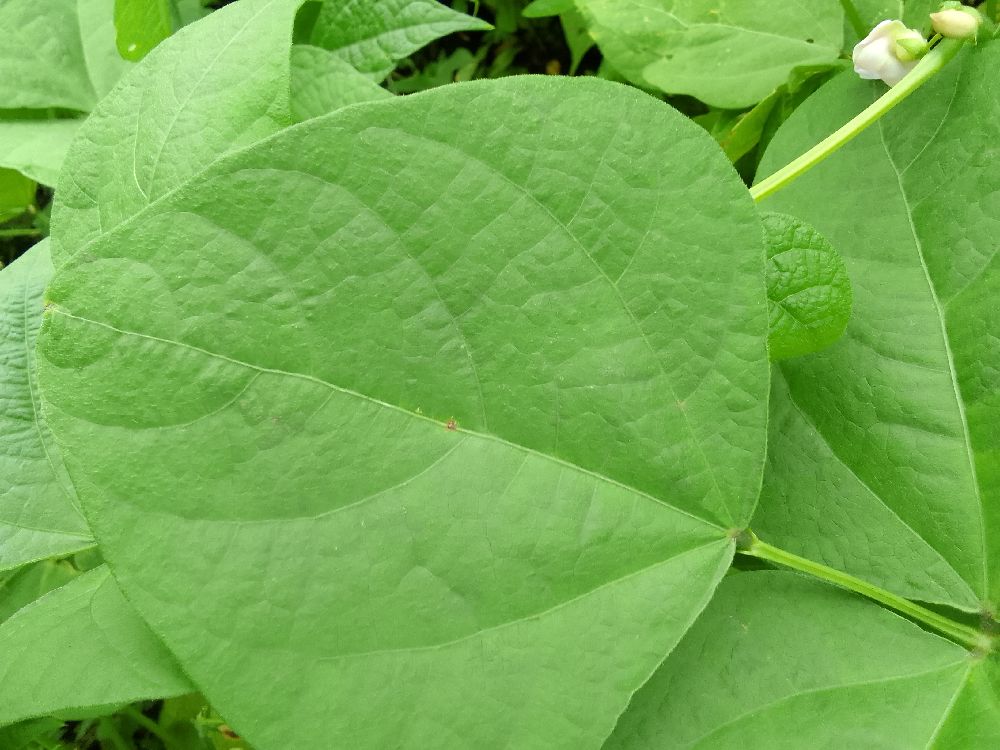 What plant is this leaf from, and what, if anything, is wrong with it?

common bean, healthy
